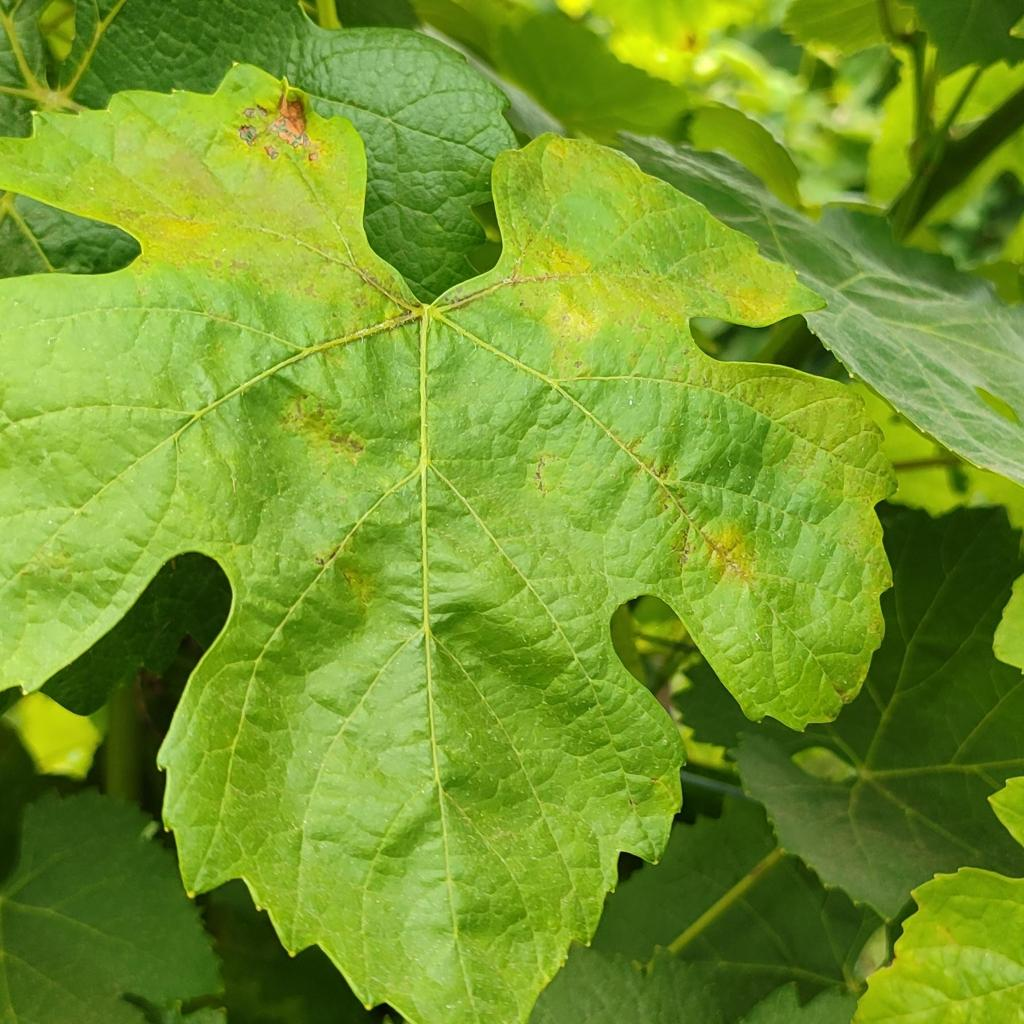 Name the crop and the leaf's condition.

grapevine, downy mildew
